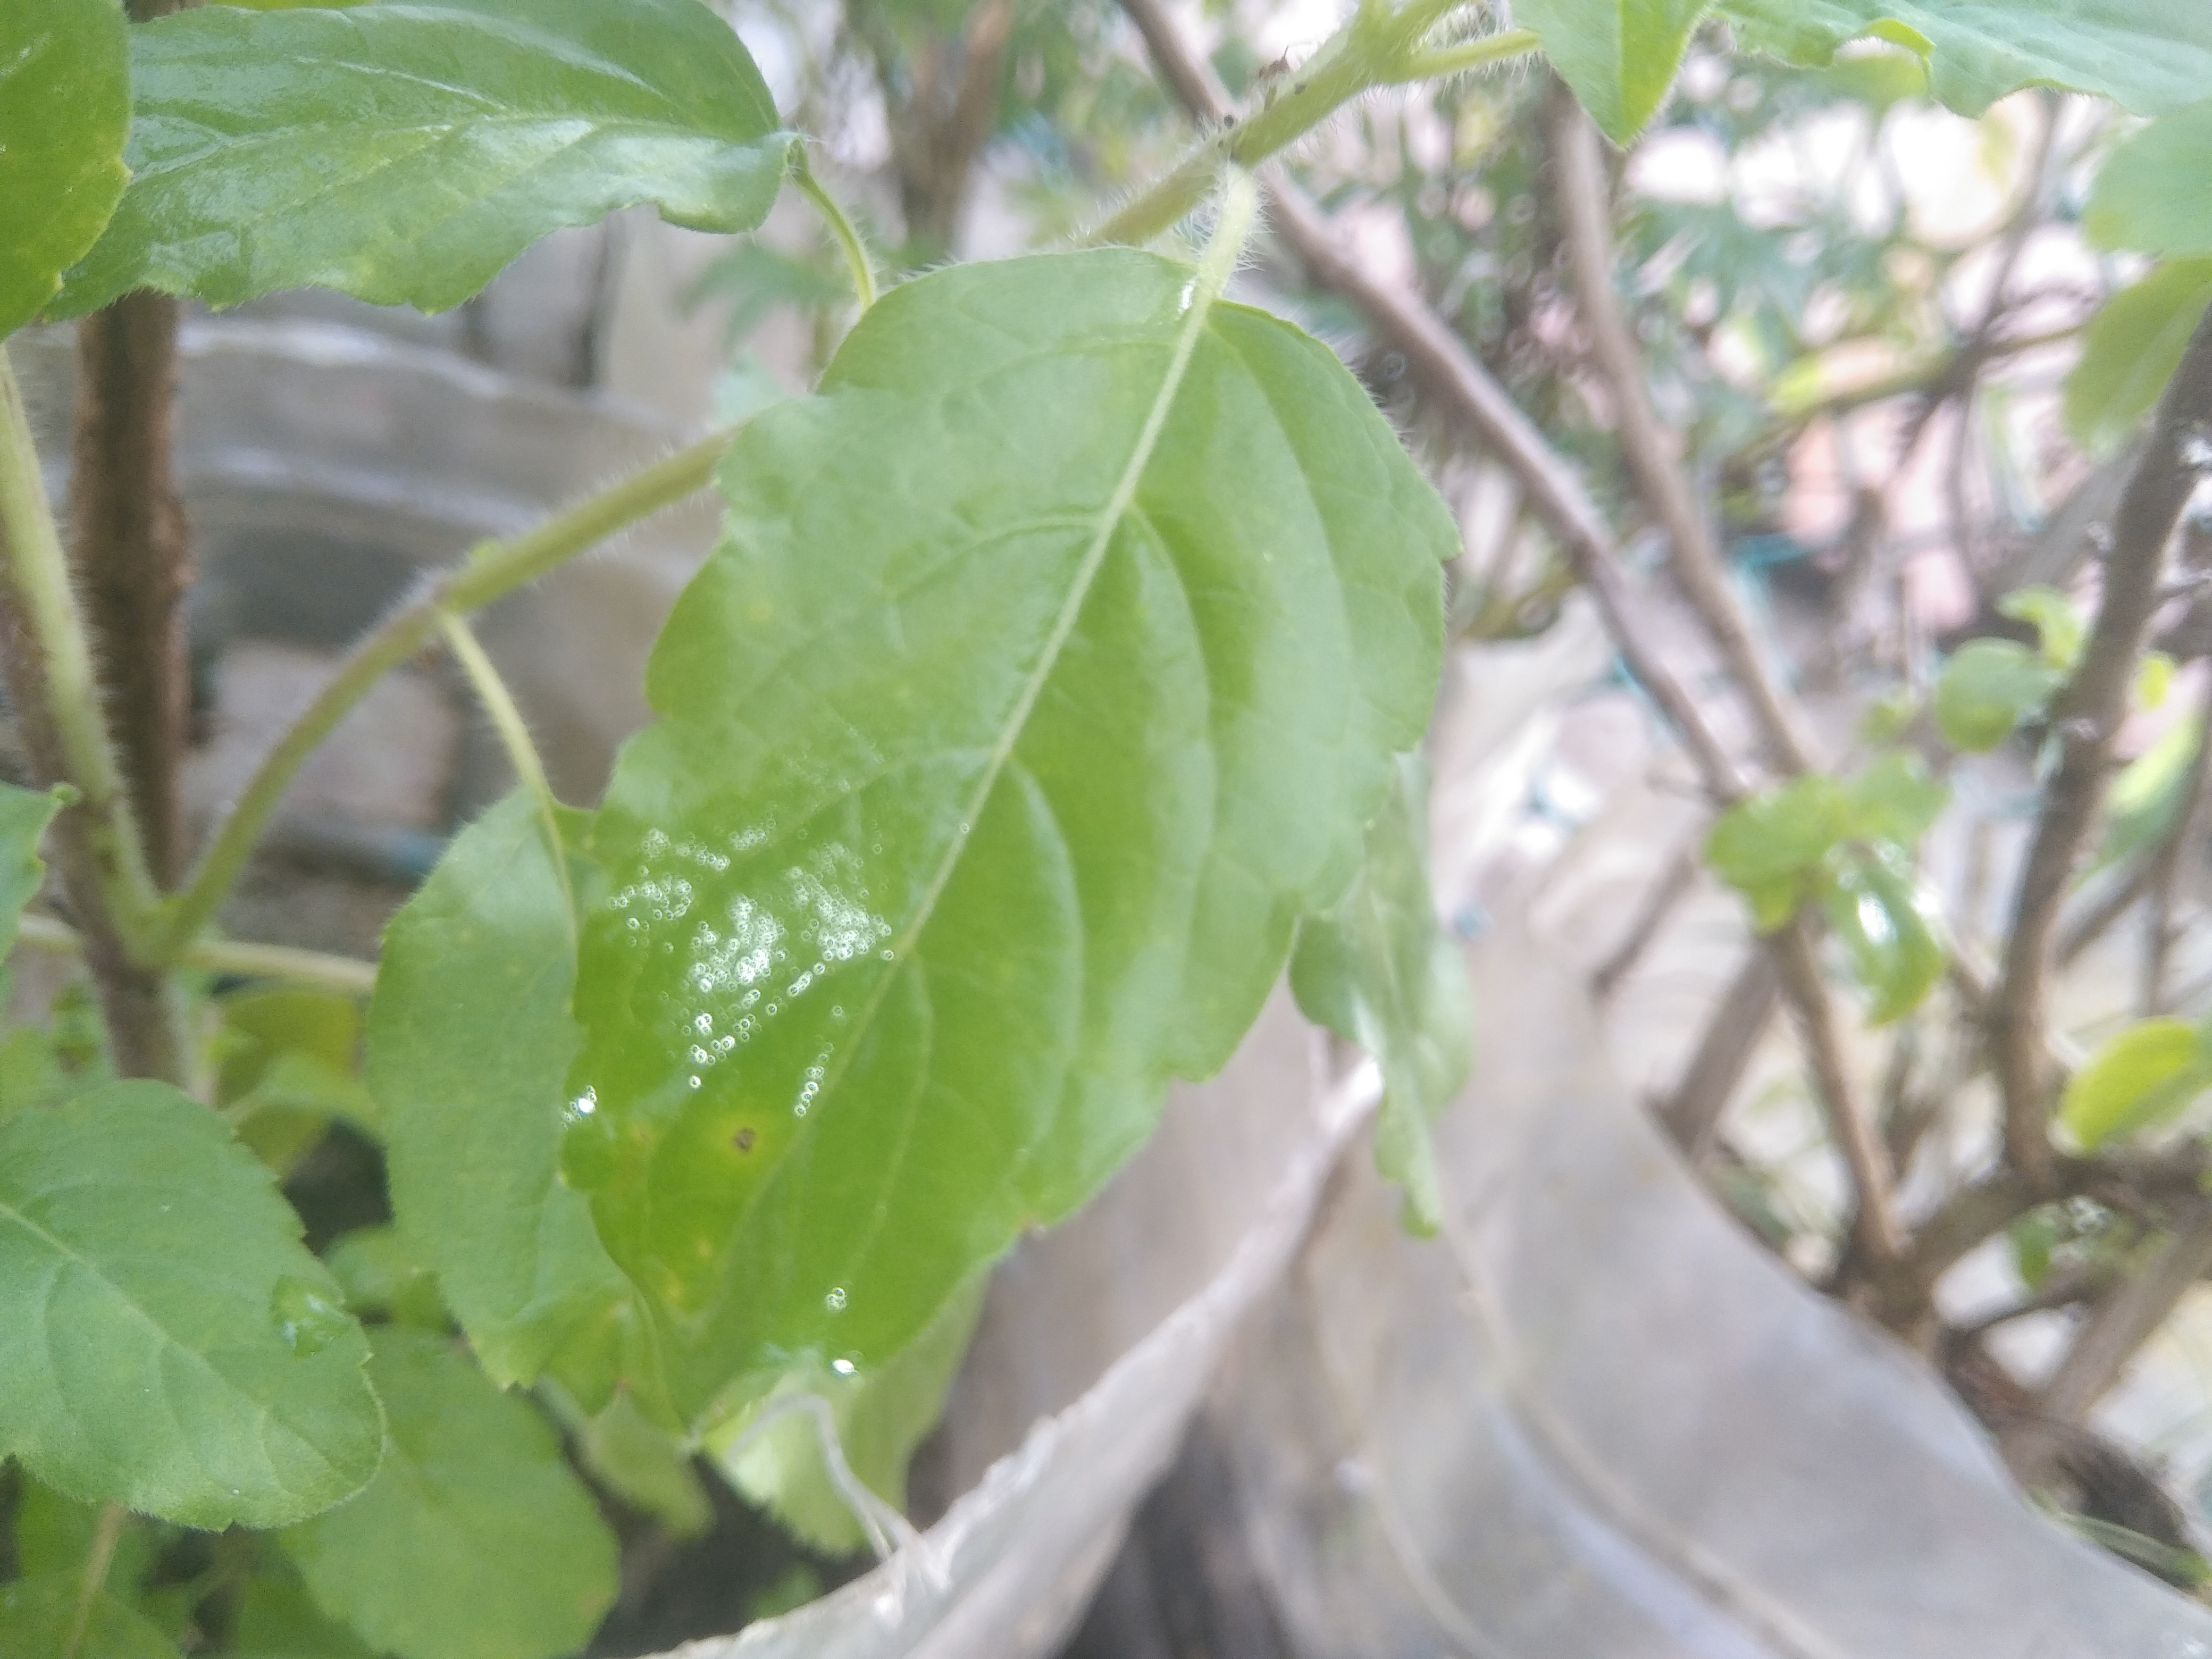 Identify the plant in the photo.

tulshi
